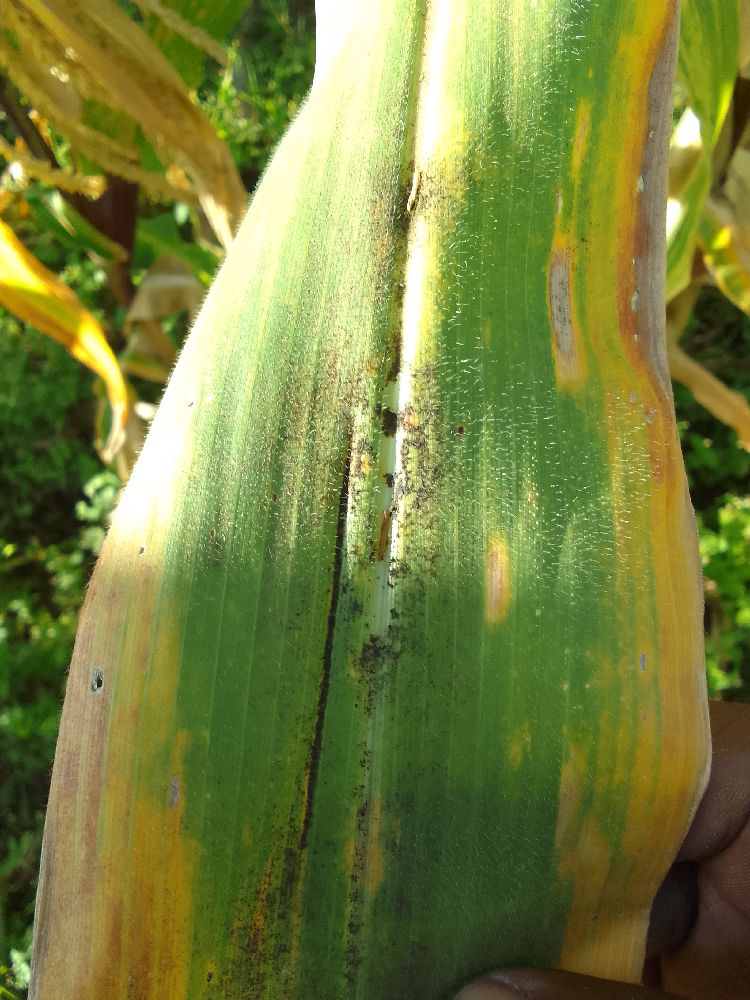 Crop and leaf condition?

maize, maize lethal necrosis
